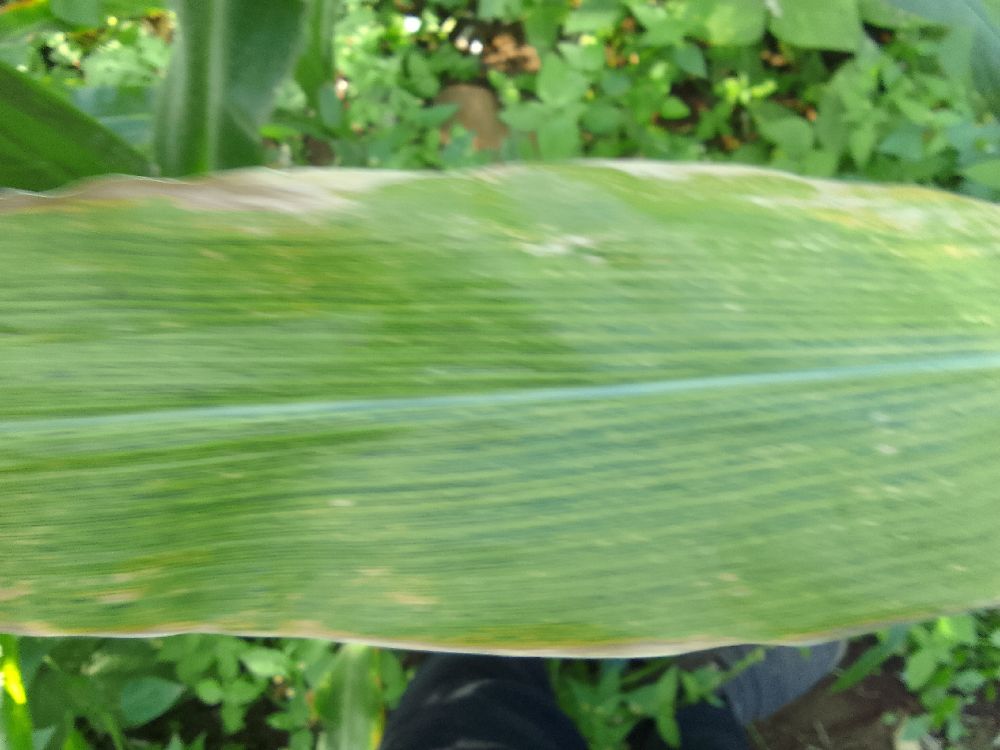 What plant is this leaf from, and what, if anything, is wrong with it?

maize, maize lethal necrosis
